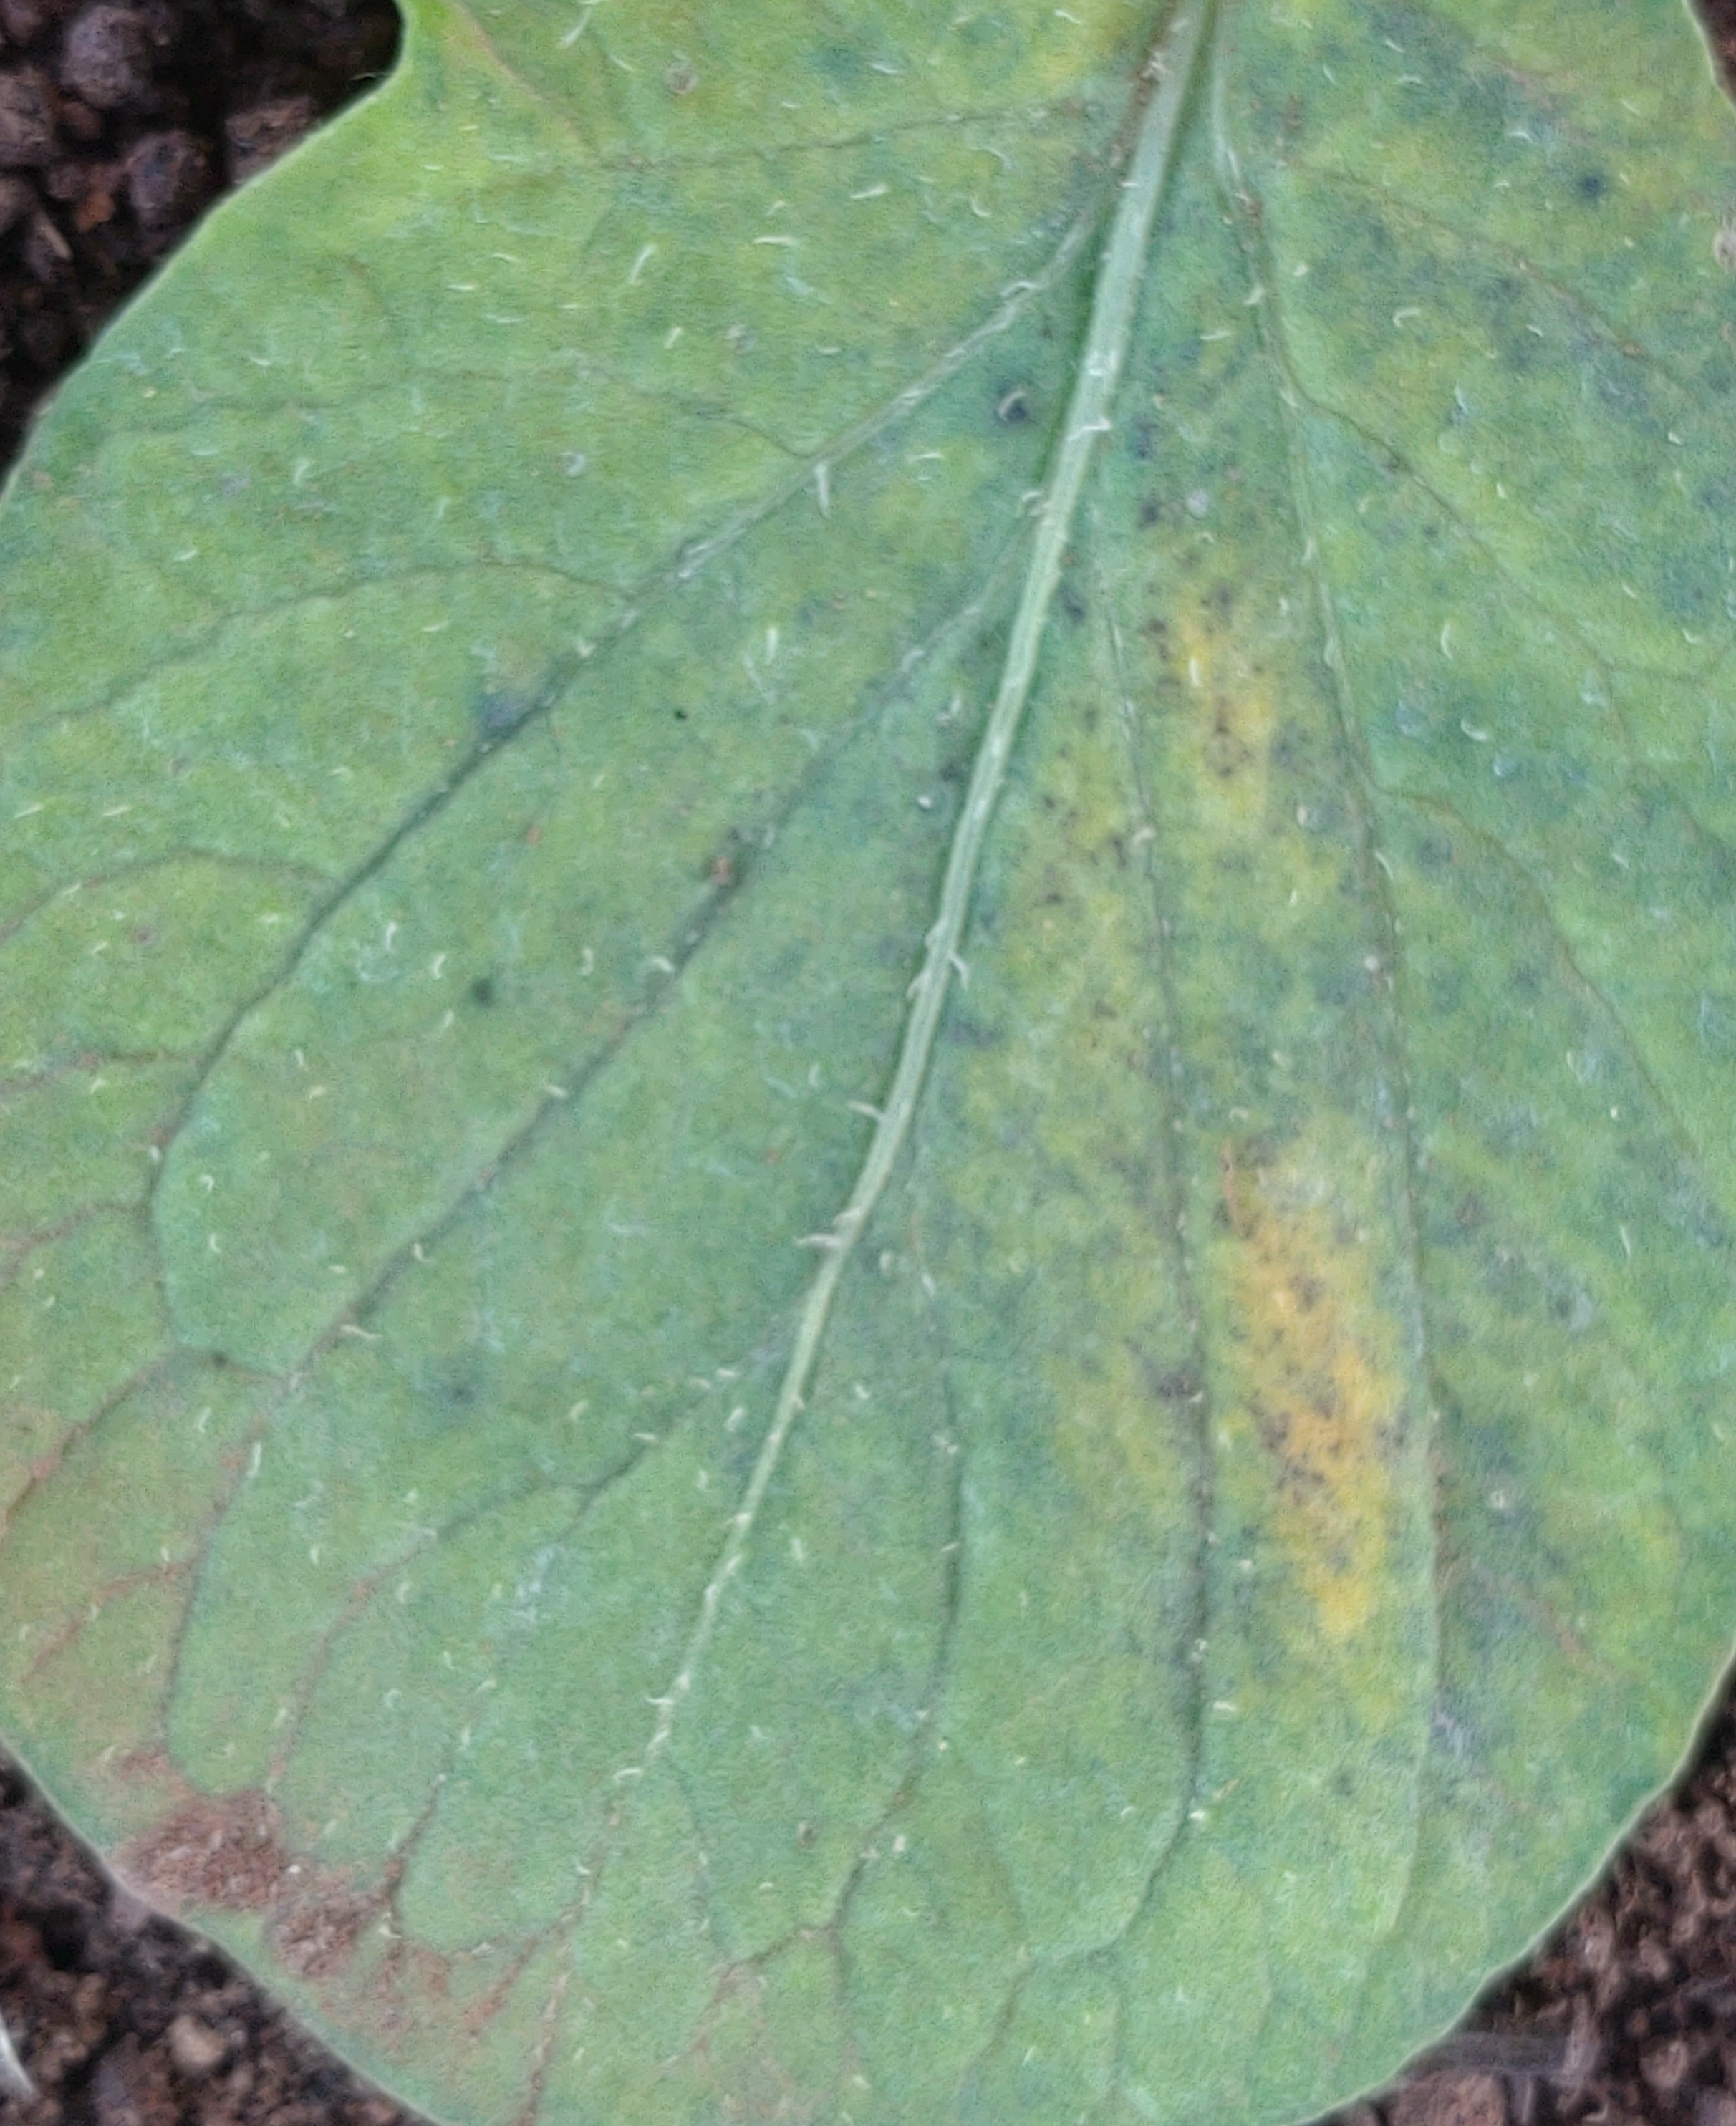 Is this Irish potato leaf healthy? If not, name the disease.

late blight
